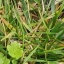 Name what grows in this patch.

grass
